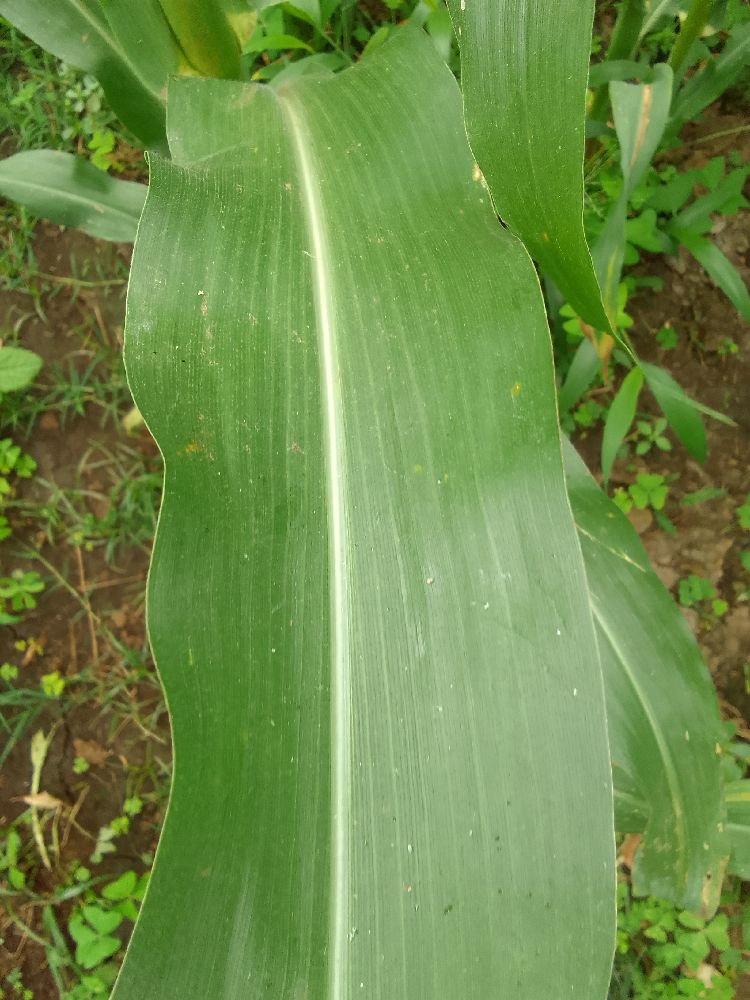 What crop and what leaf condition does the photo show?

maize, healthy
